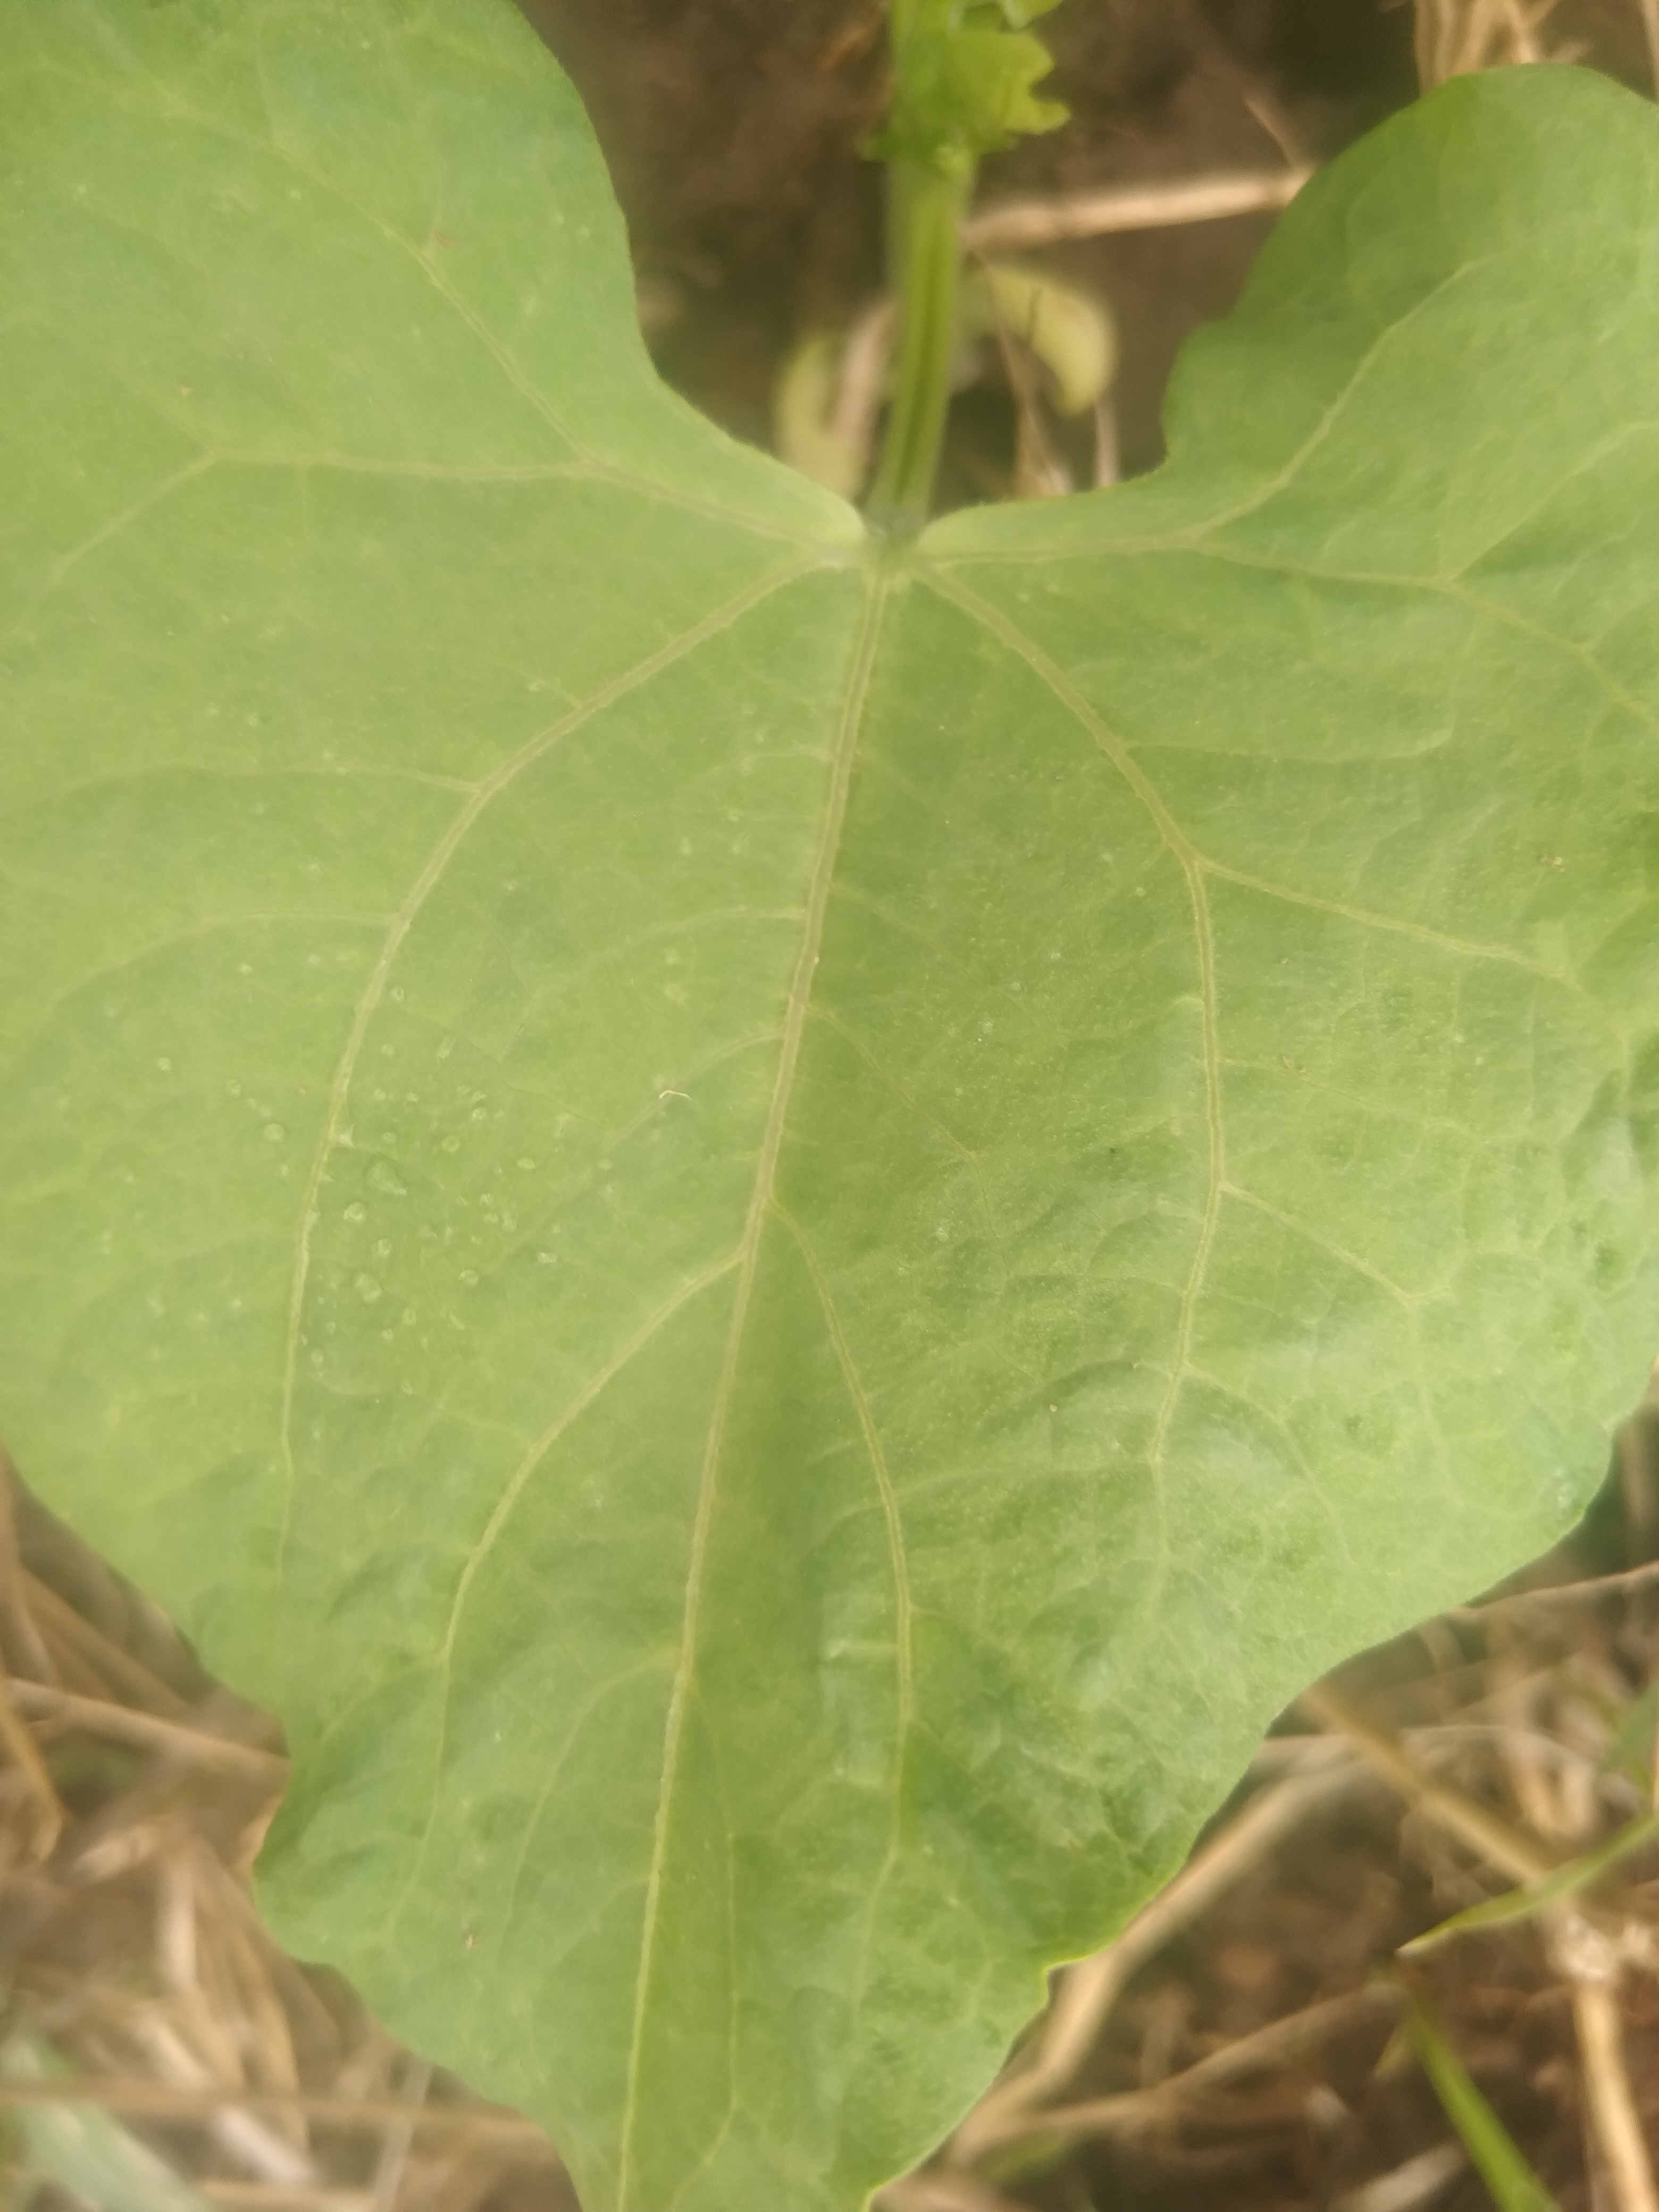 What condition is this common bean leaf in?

healthy
